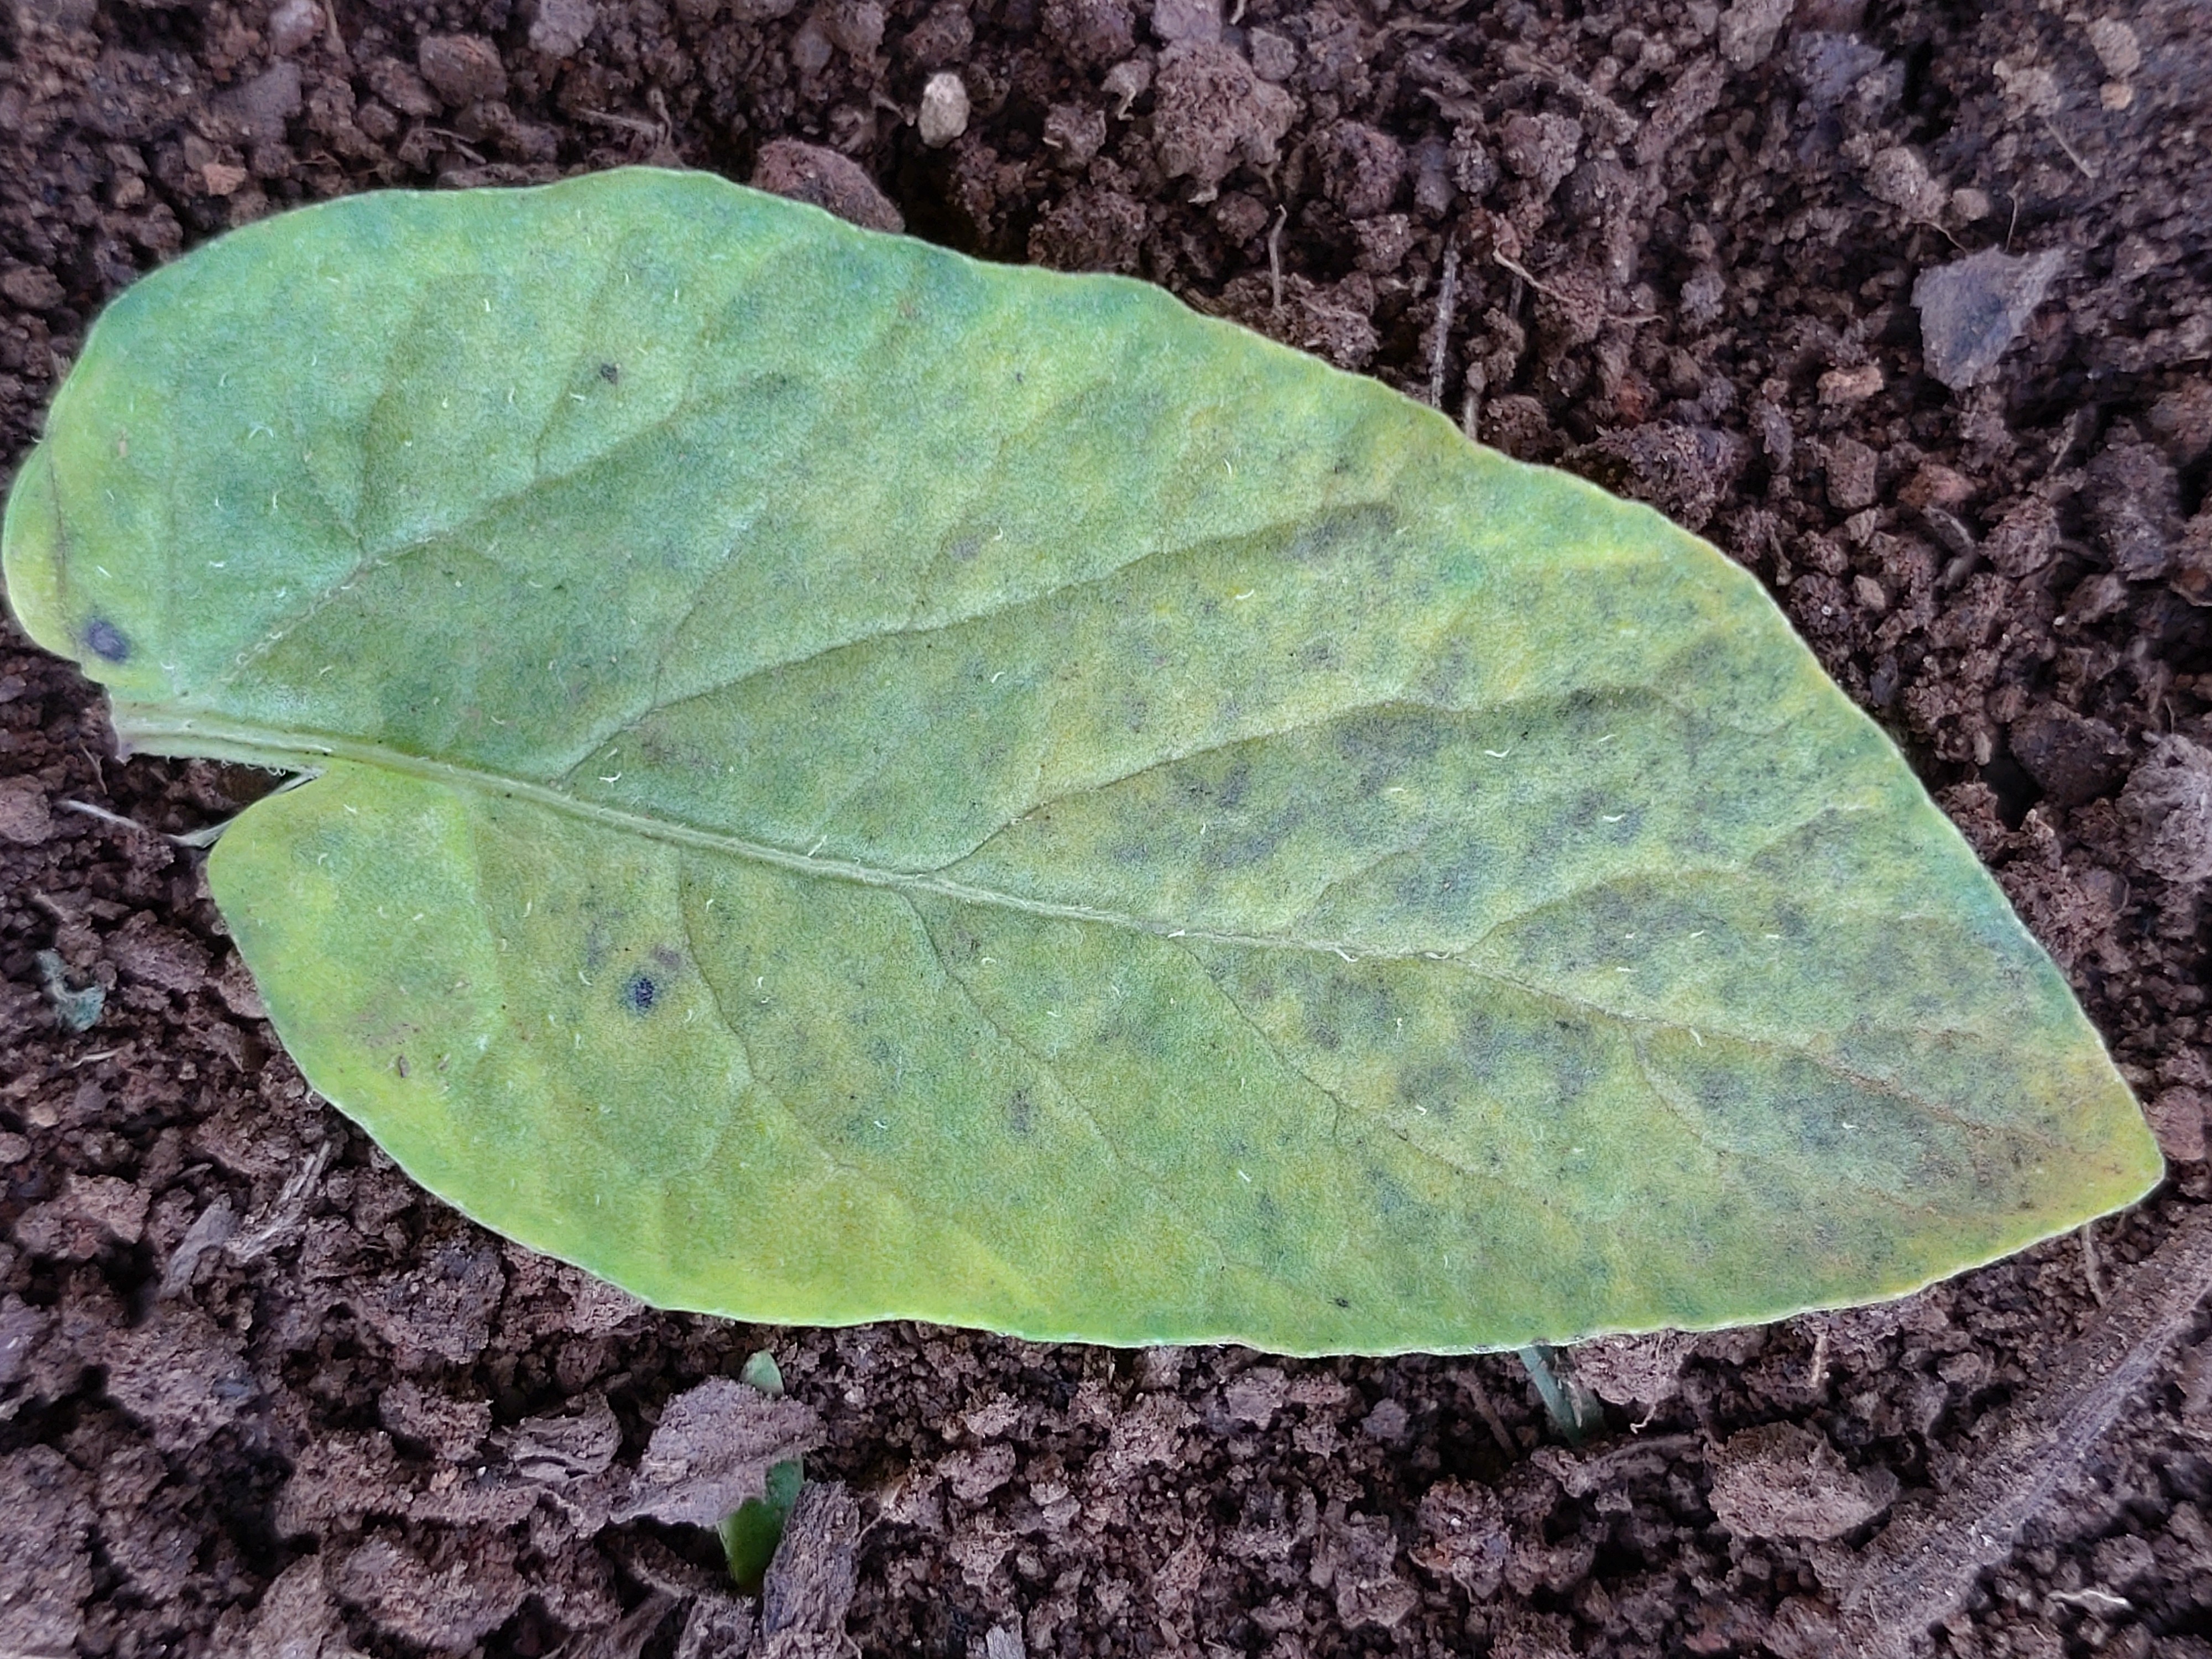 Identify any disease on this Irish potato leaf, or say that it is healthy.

late blight
